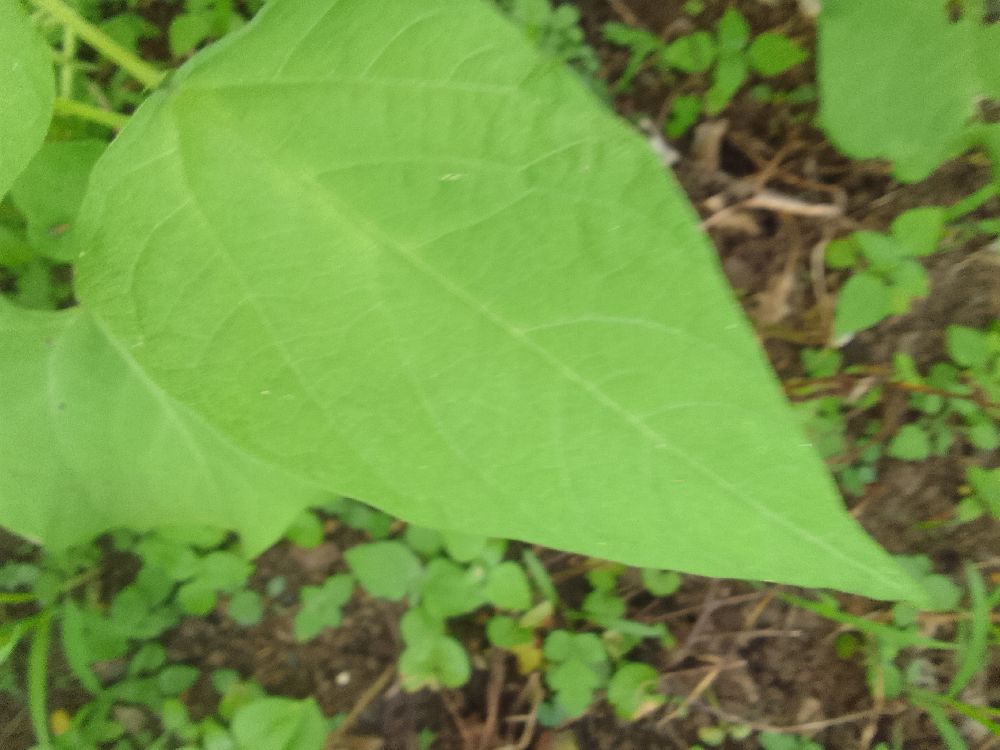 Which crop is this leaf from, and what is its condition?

common bean, healthy
